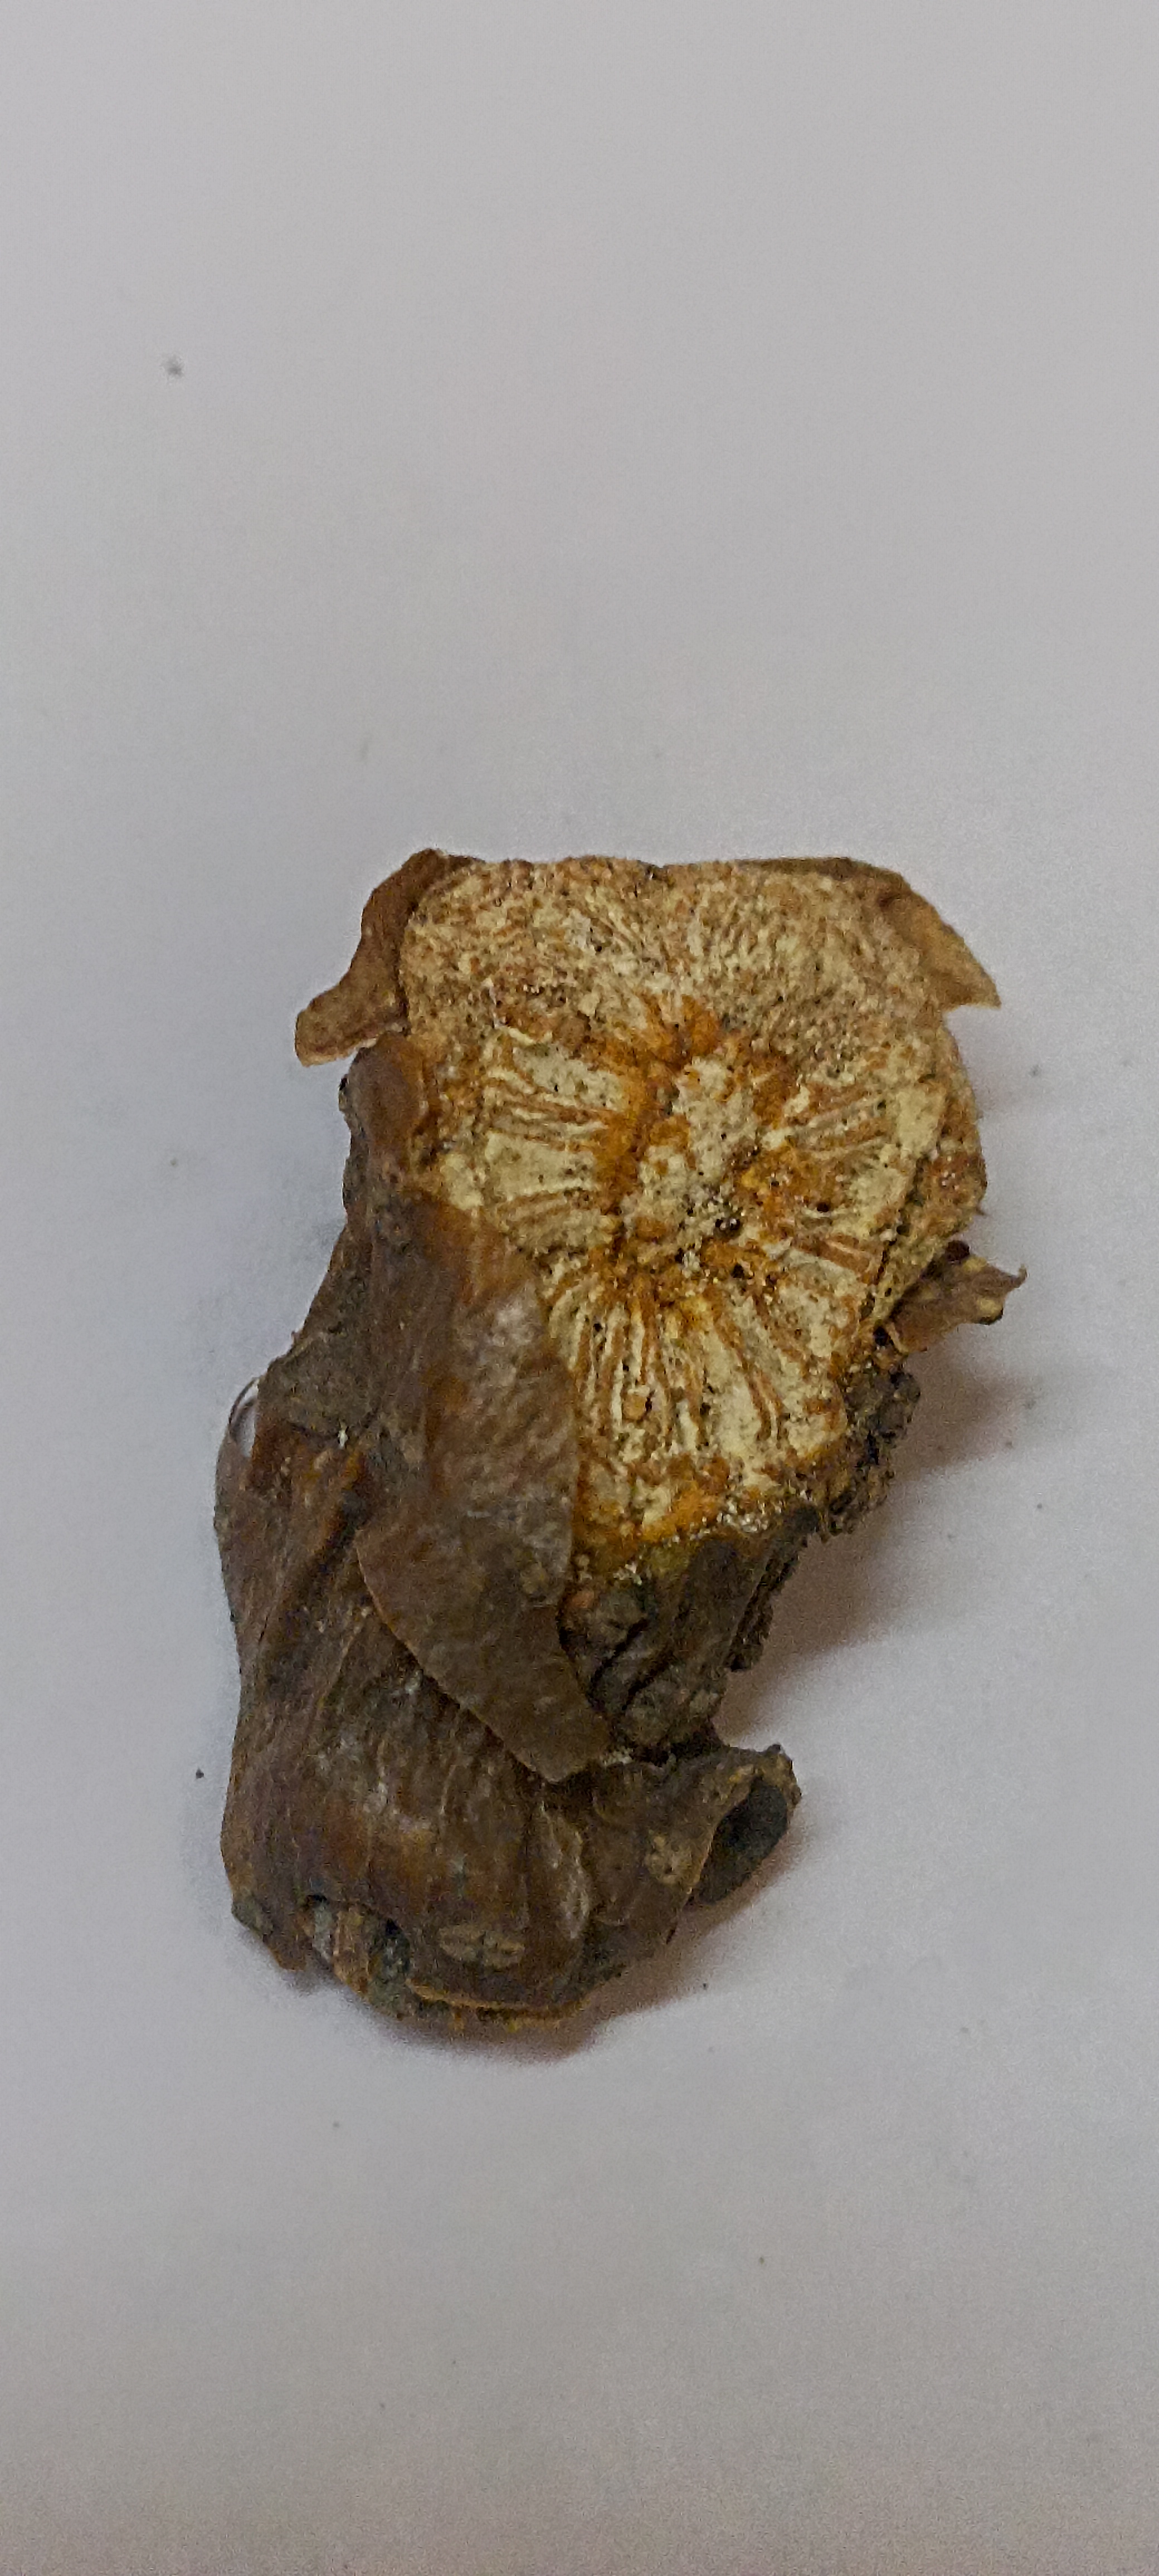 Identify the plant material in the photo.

gulvel
